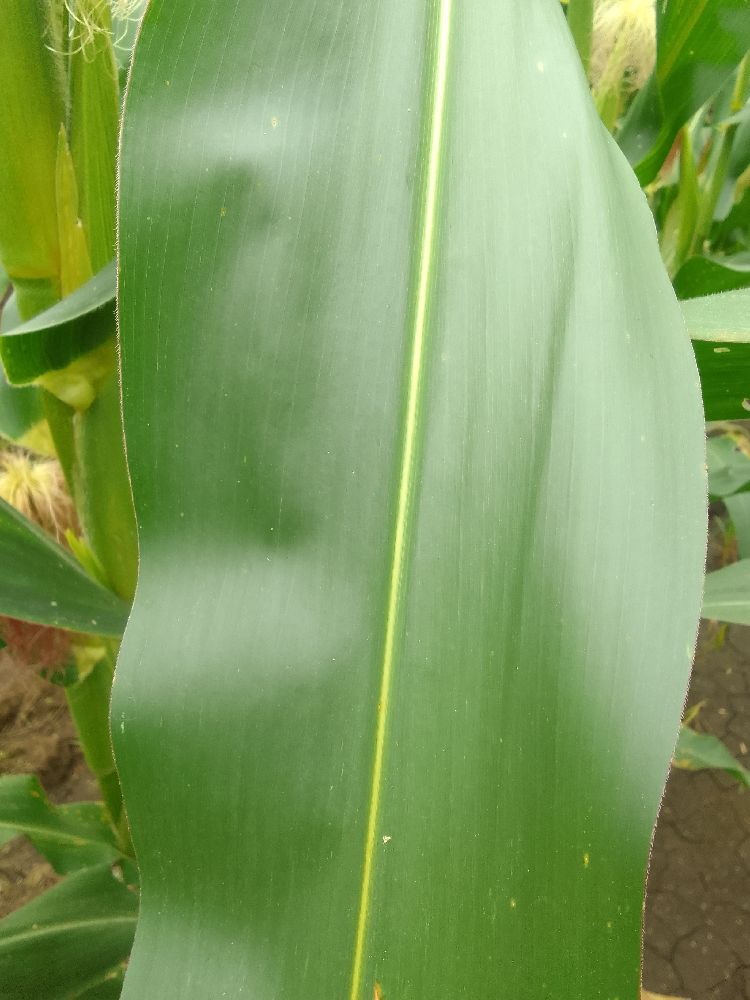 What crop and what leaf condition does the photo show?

maize, healthy
